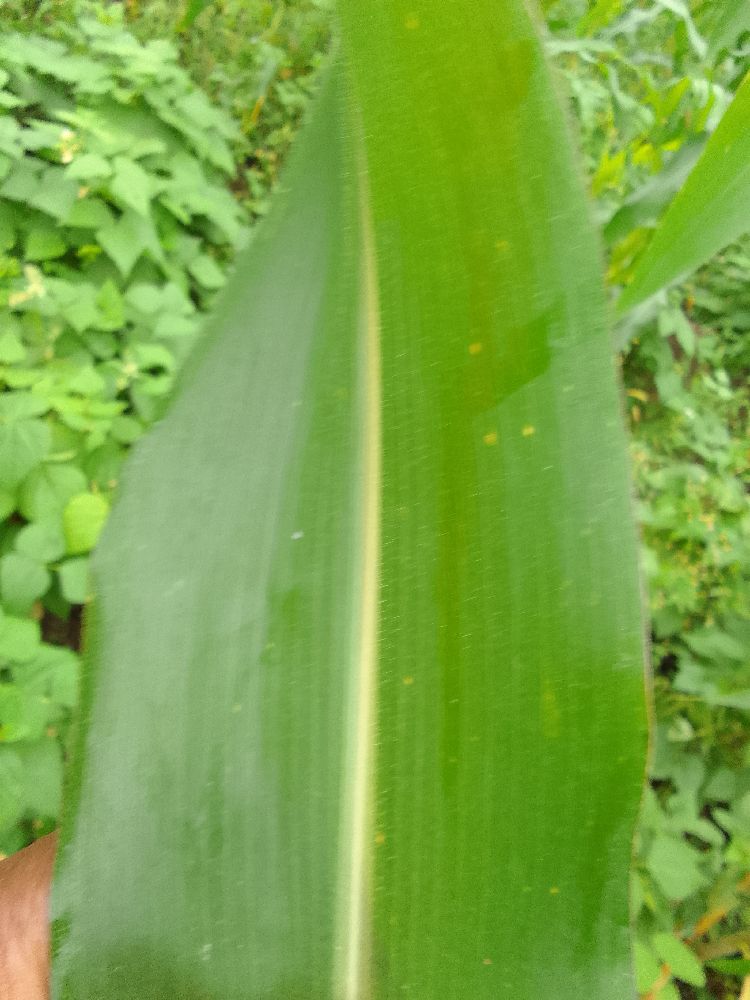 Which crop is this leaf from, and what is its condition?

maize, healthy
